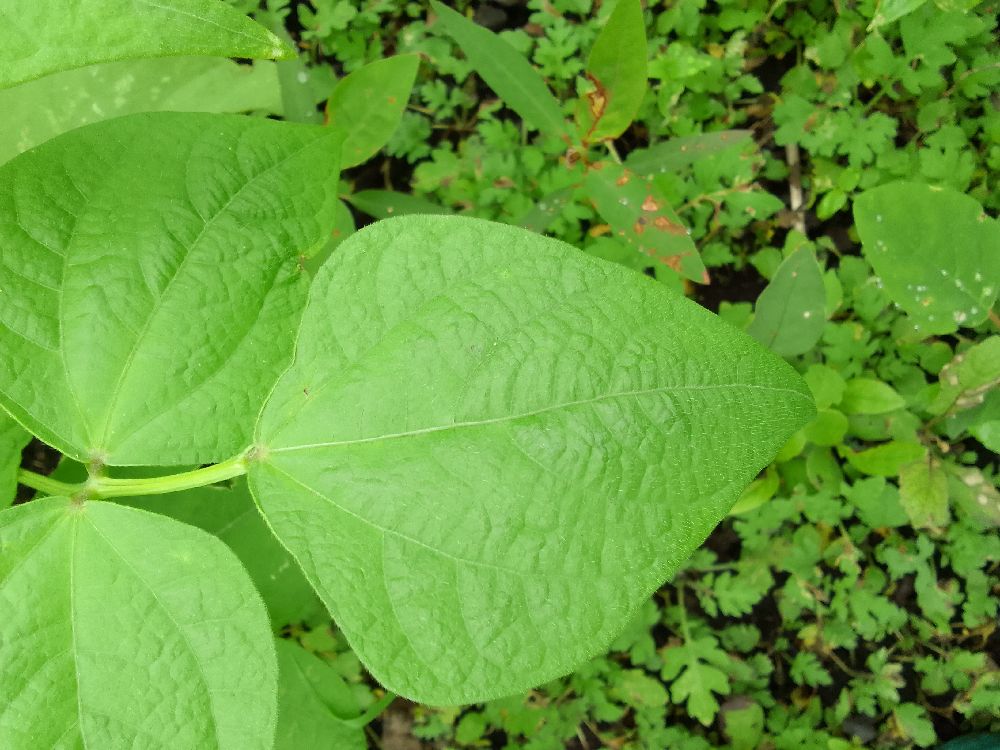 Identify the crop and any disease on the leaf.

common bean, healthy
